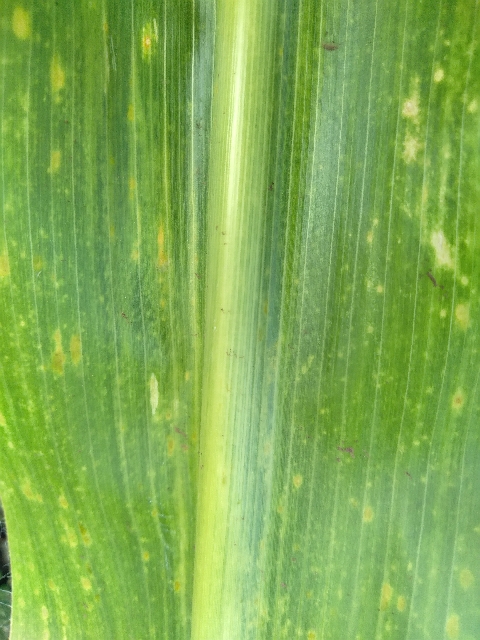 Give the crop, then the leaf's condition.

maize, maize lethal necrosis
